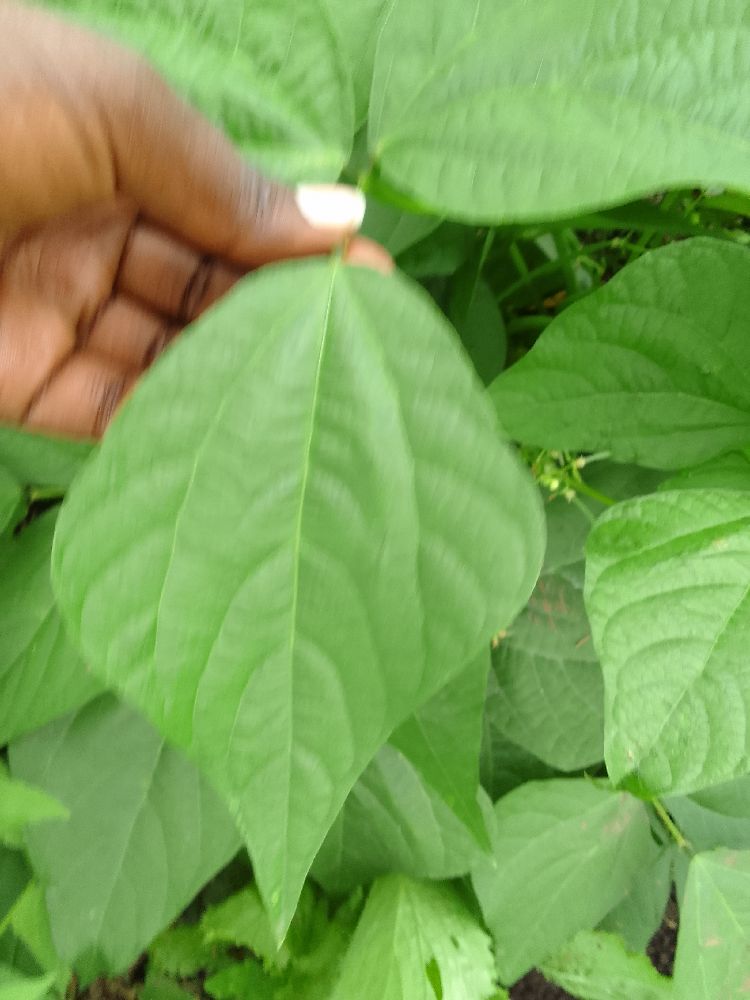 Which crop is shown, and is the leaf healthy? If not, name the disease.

common bean, healthy
